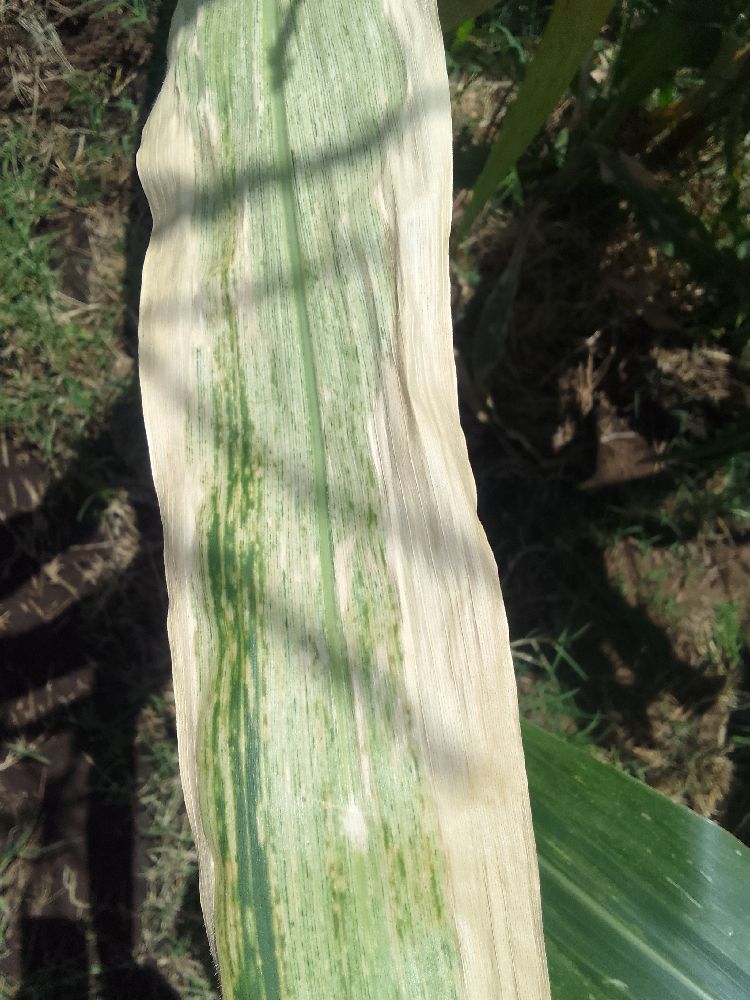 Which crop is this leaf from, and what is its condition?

maize, maize lethal necrosis
